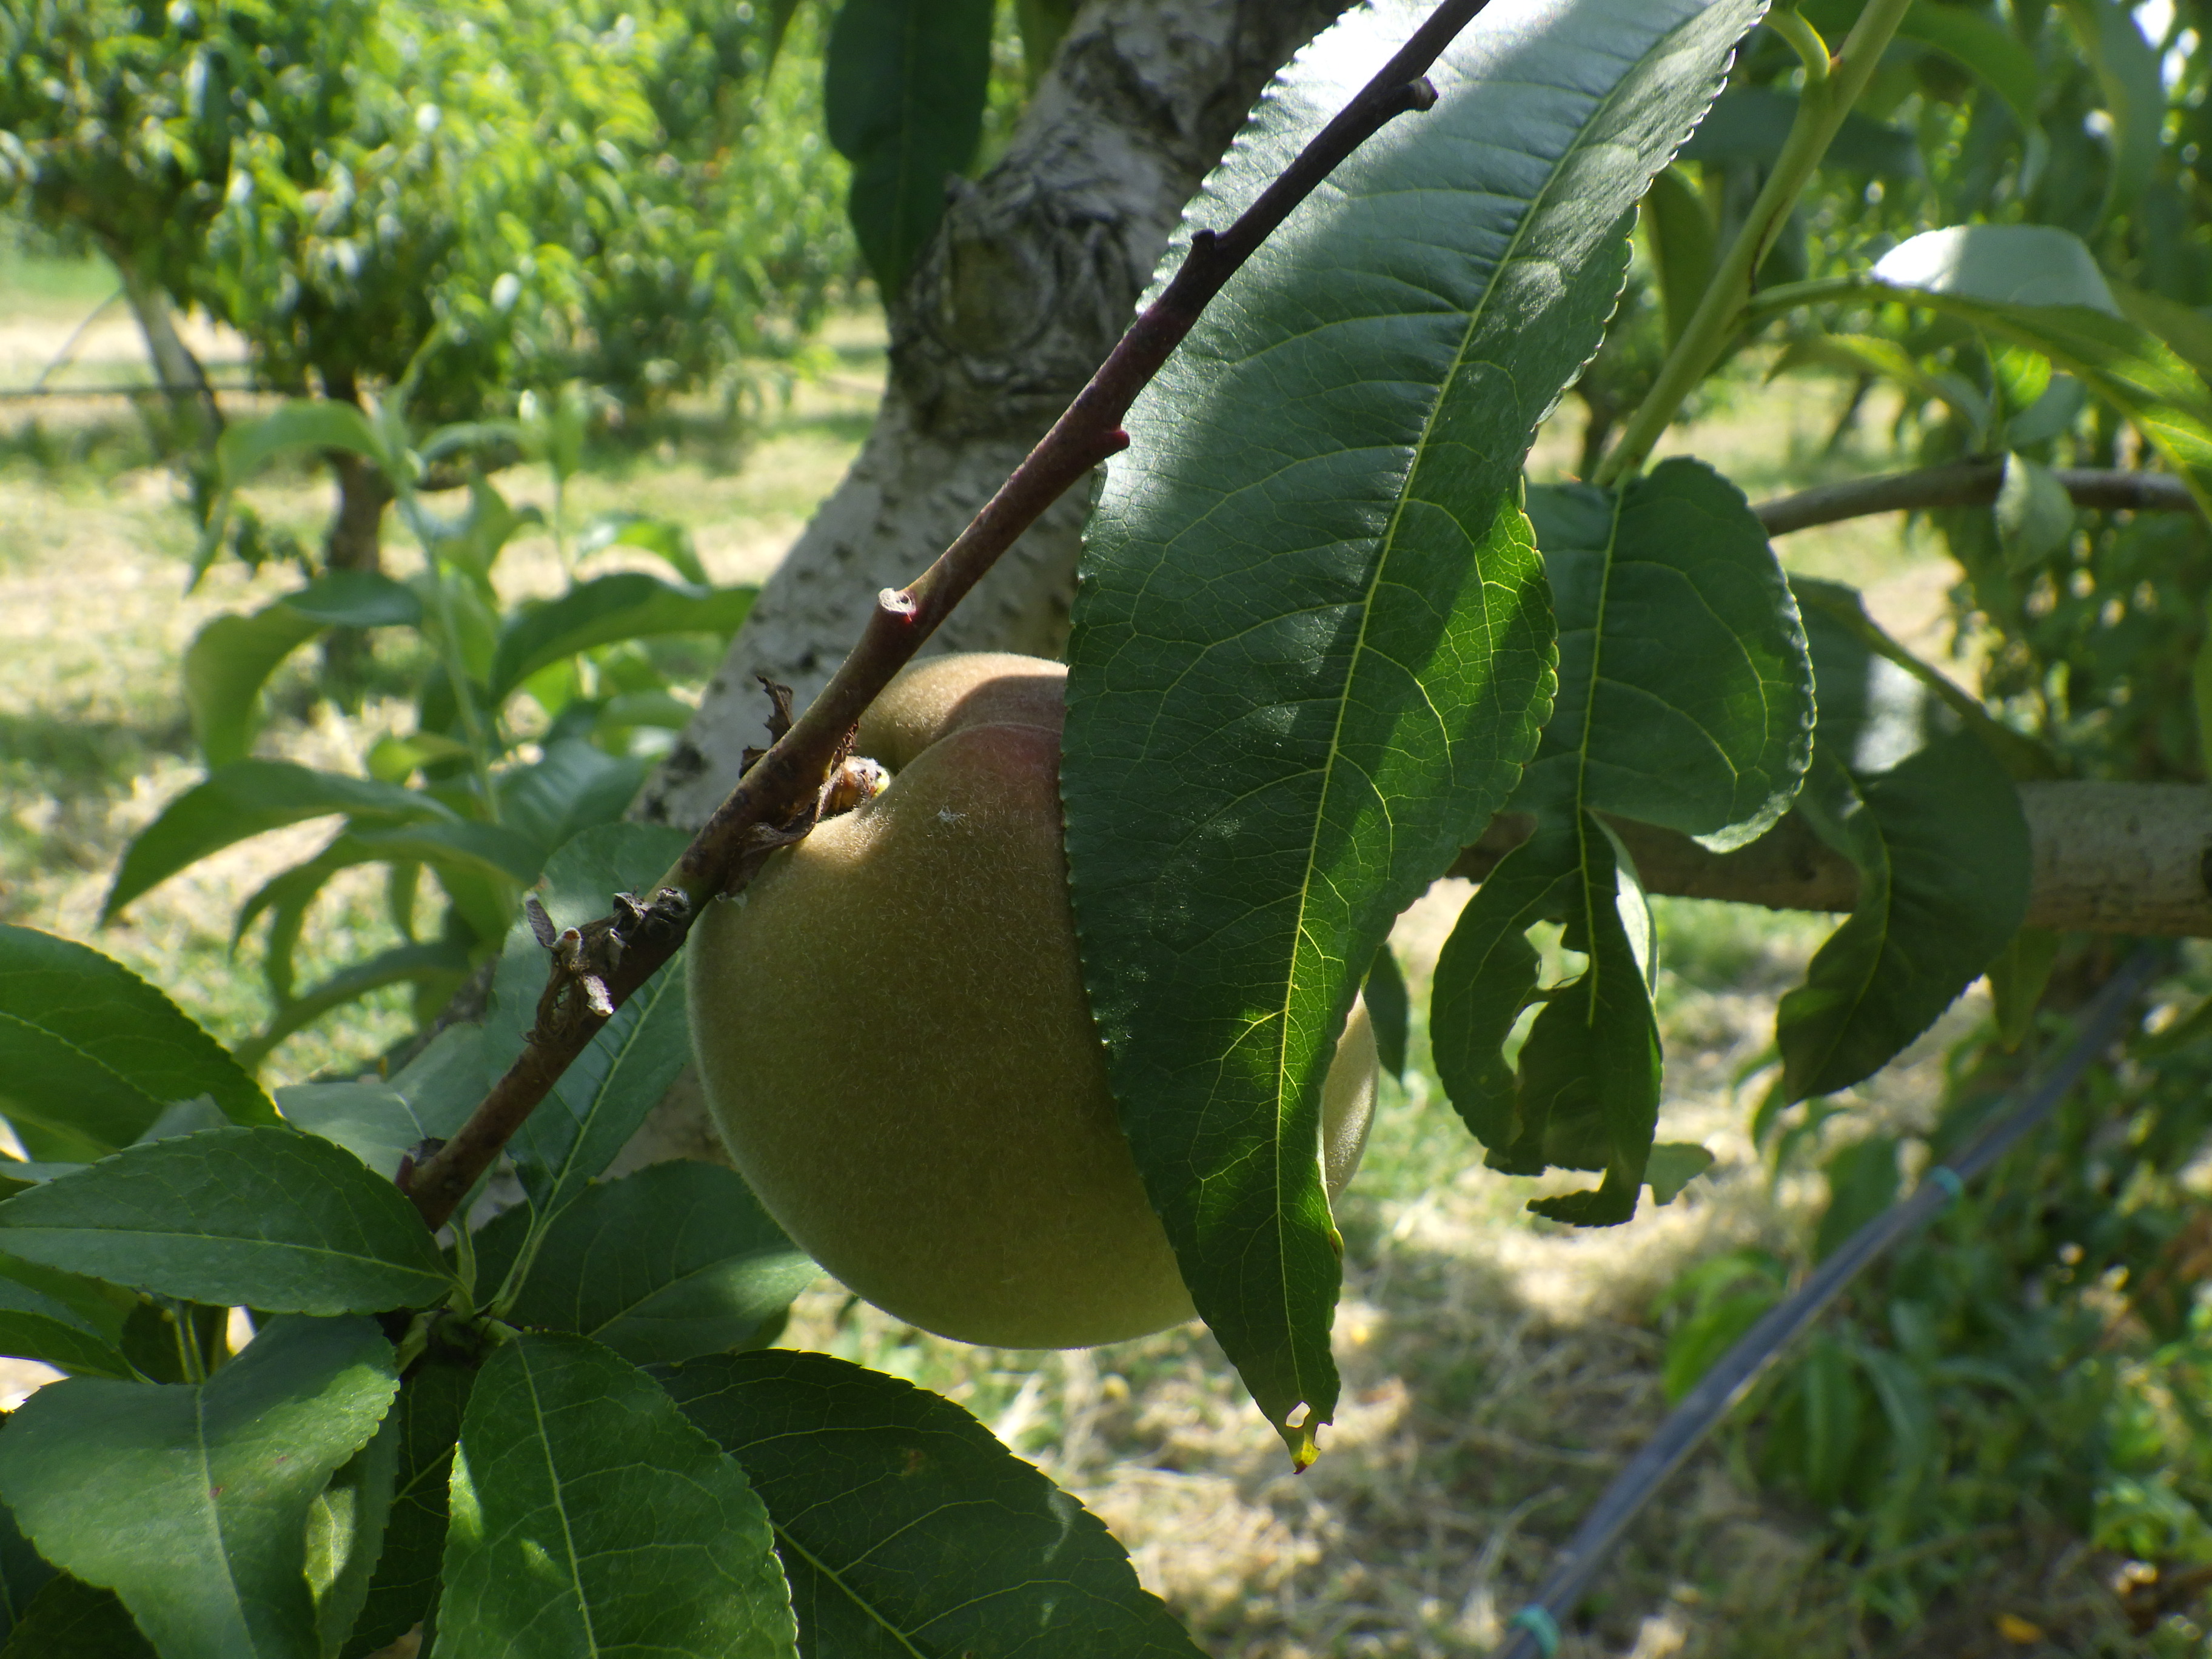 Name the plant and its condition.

peach, phytophagous, shot hole disease
